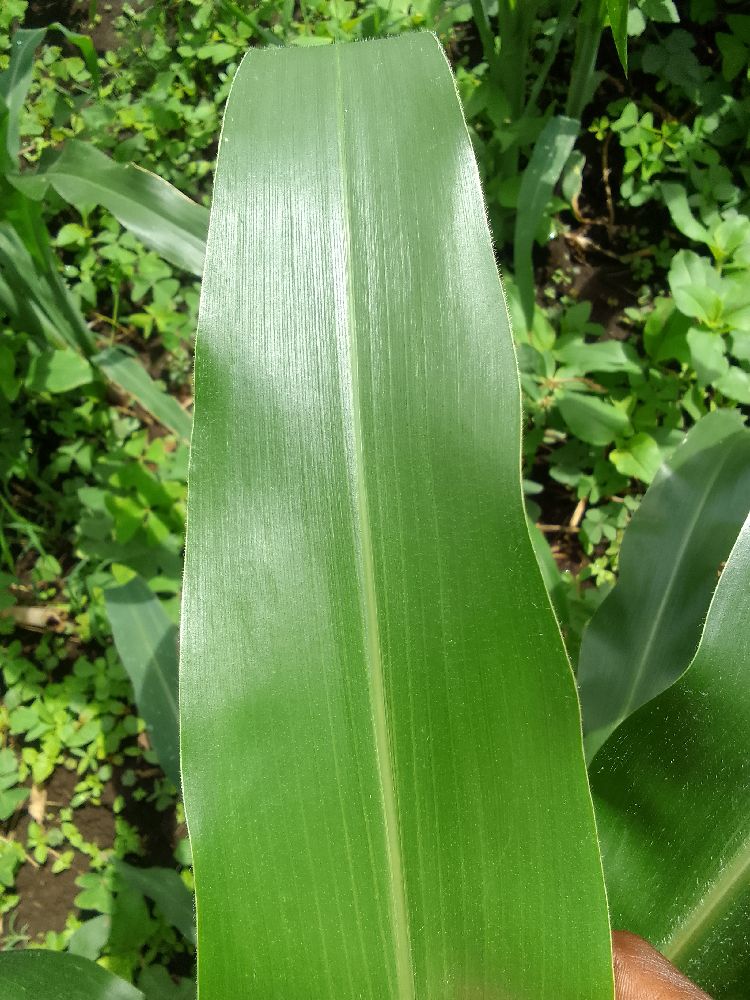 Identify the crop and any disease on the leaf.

maize, healthy
